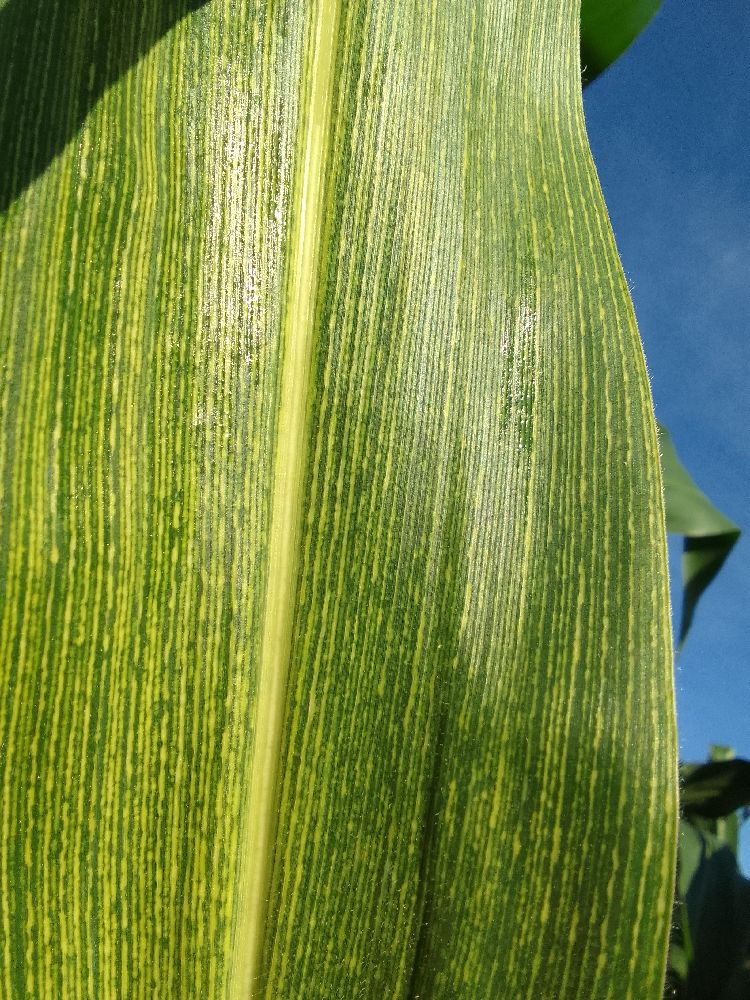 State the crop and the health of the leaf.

maize, maize streak virus
